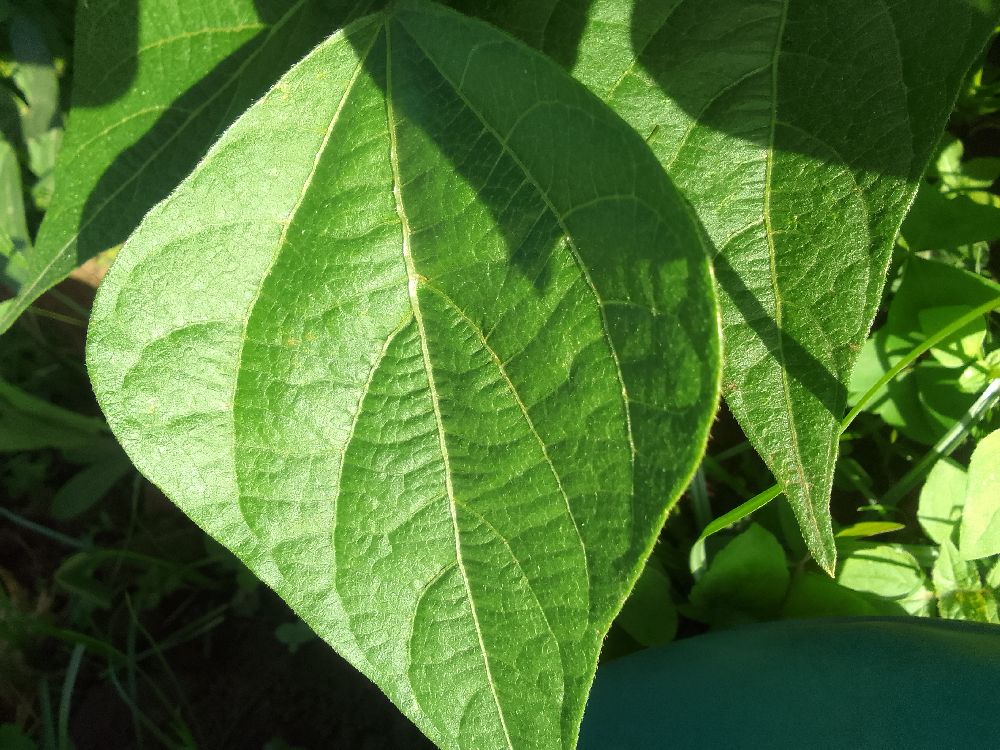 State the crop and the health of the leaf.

common bean, healthy
